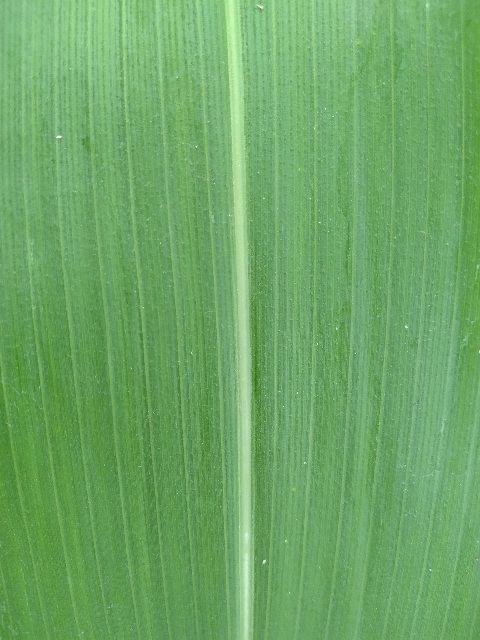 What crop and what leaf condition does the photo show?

maize, healthy
